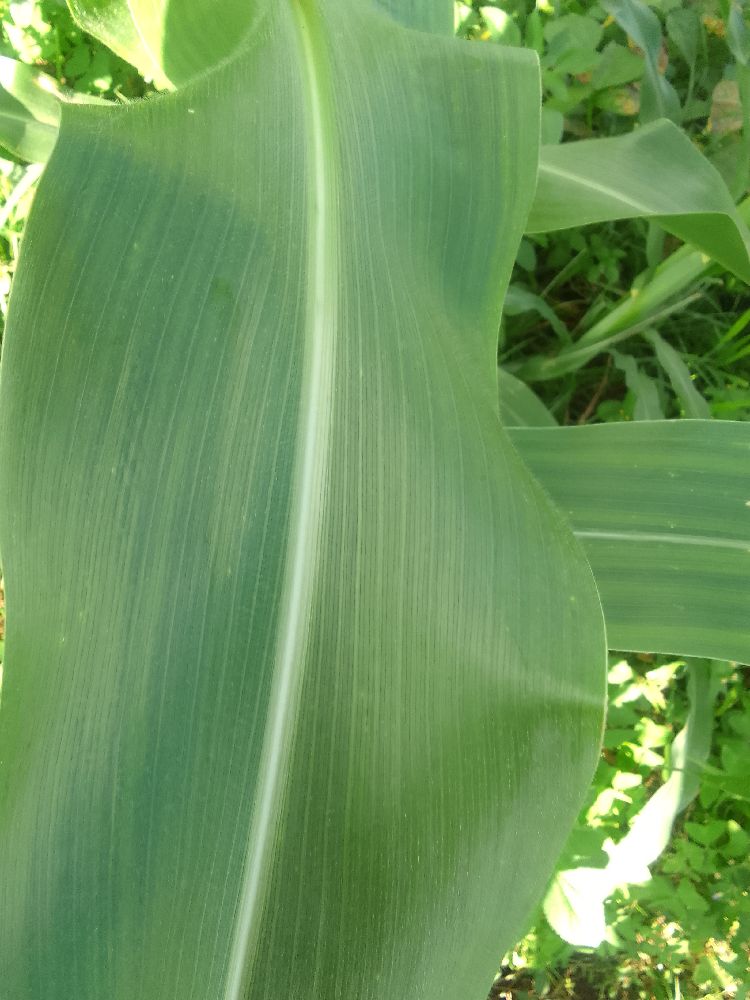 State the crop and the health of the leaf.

maize, healthy
